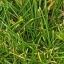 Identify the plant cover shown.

grass
